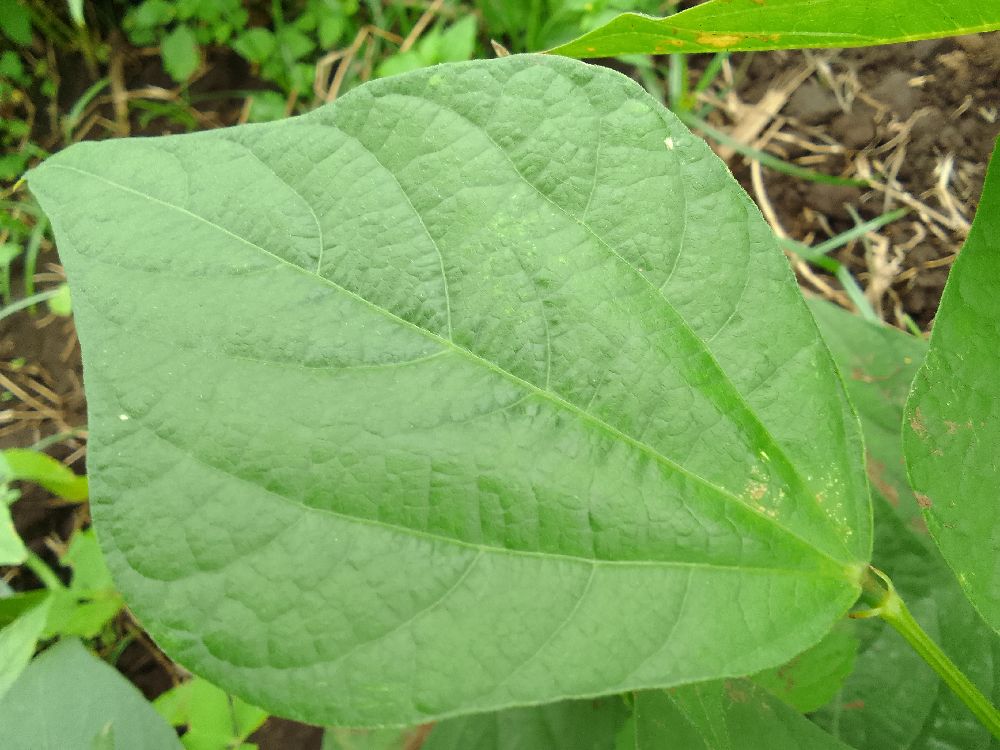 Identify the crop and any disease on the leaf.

common bean, healthy
